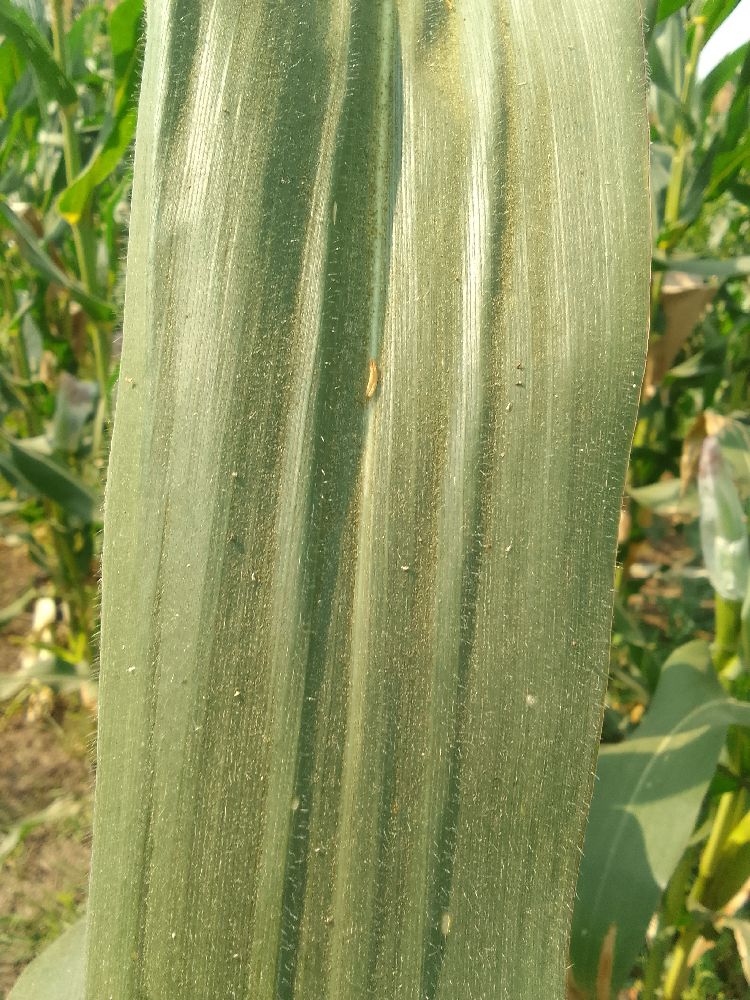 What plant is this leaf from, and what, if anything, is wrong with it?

maize, healthy
